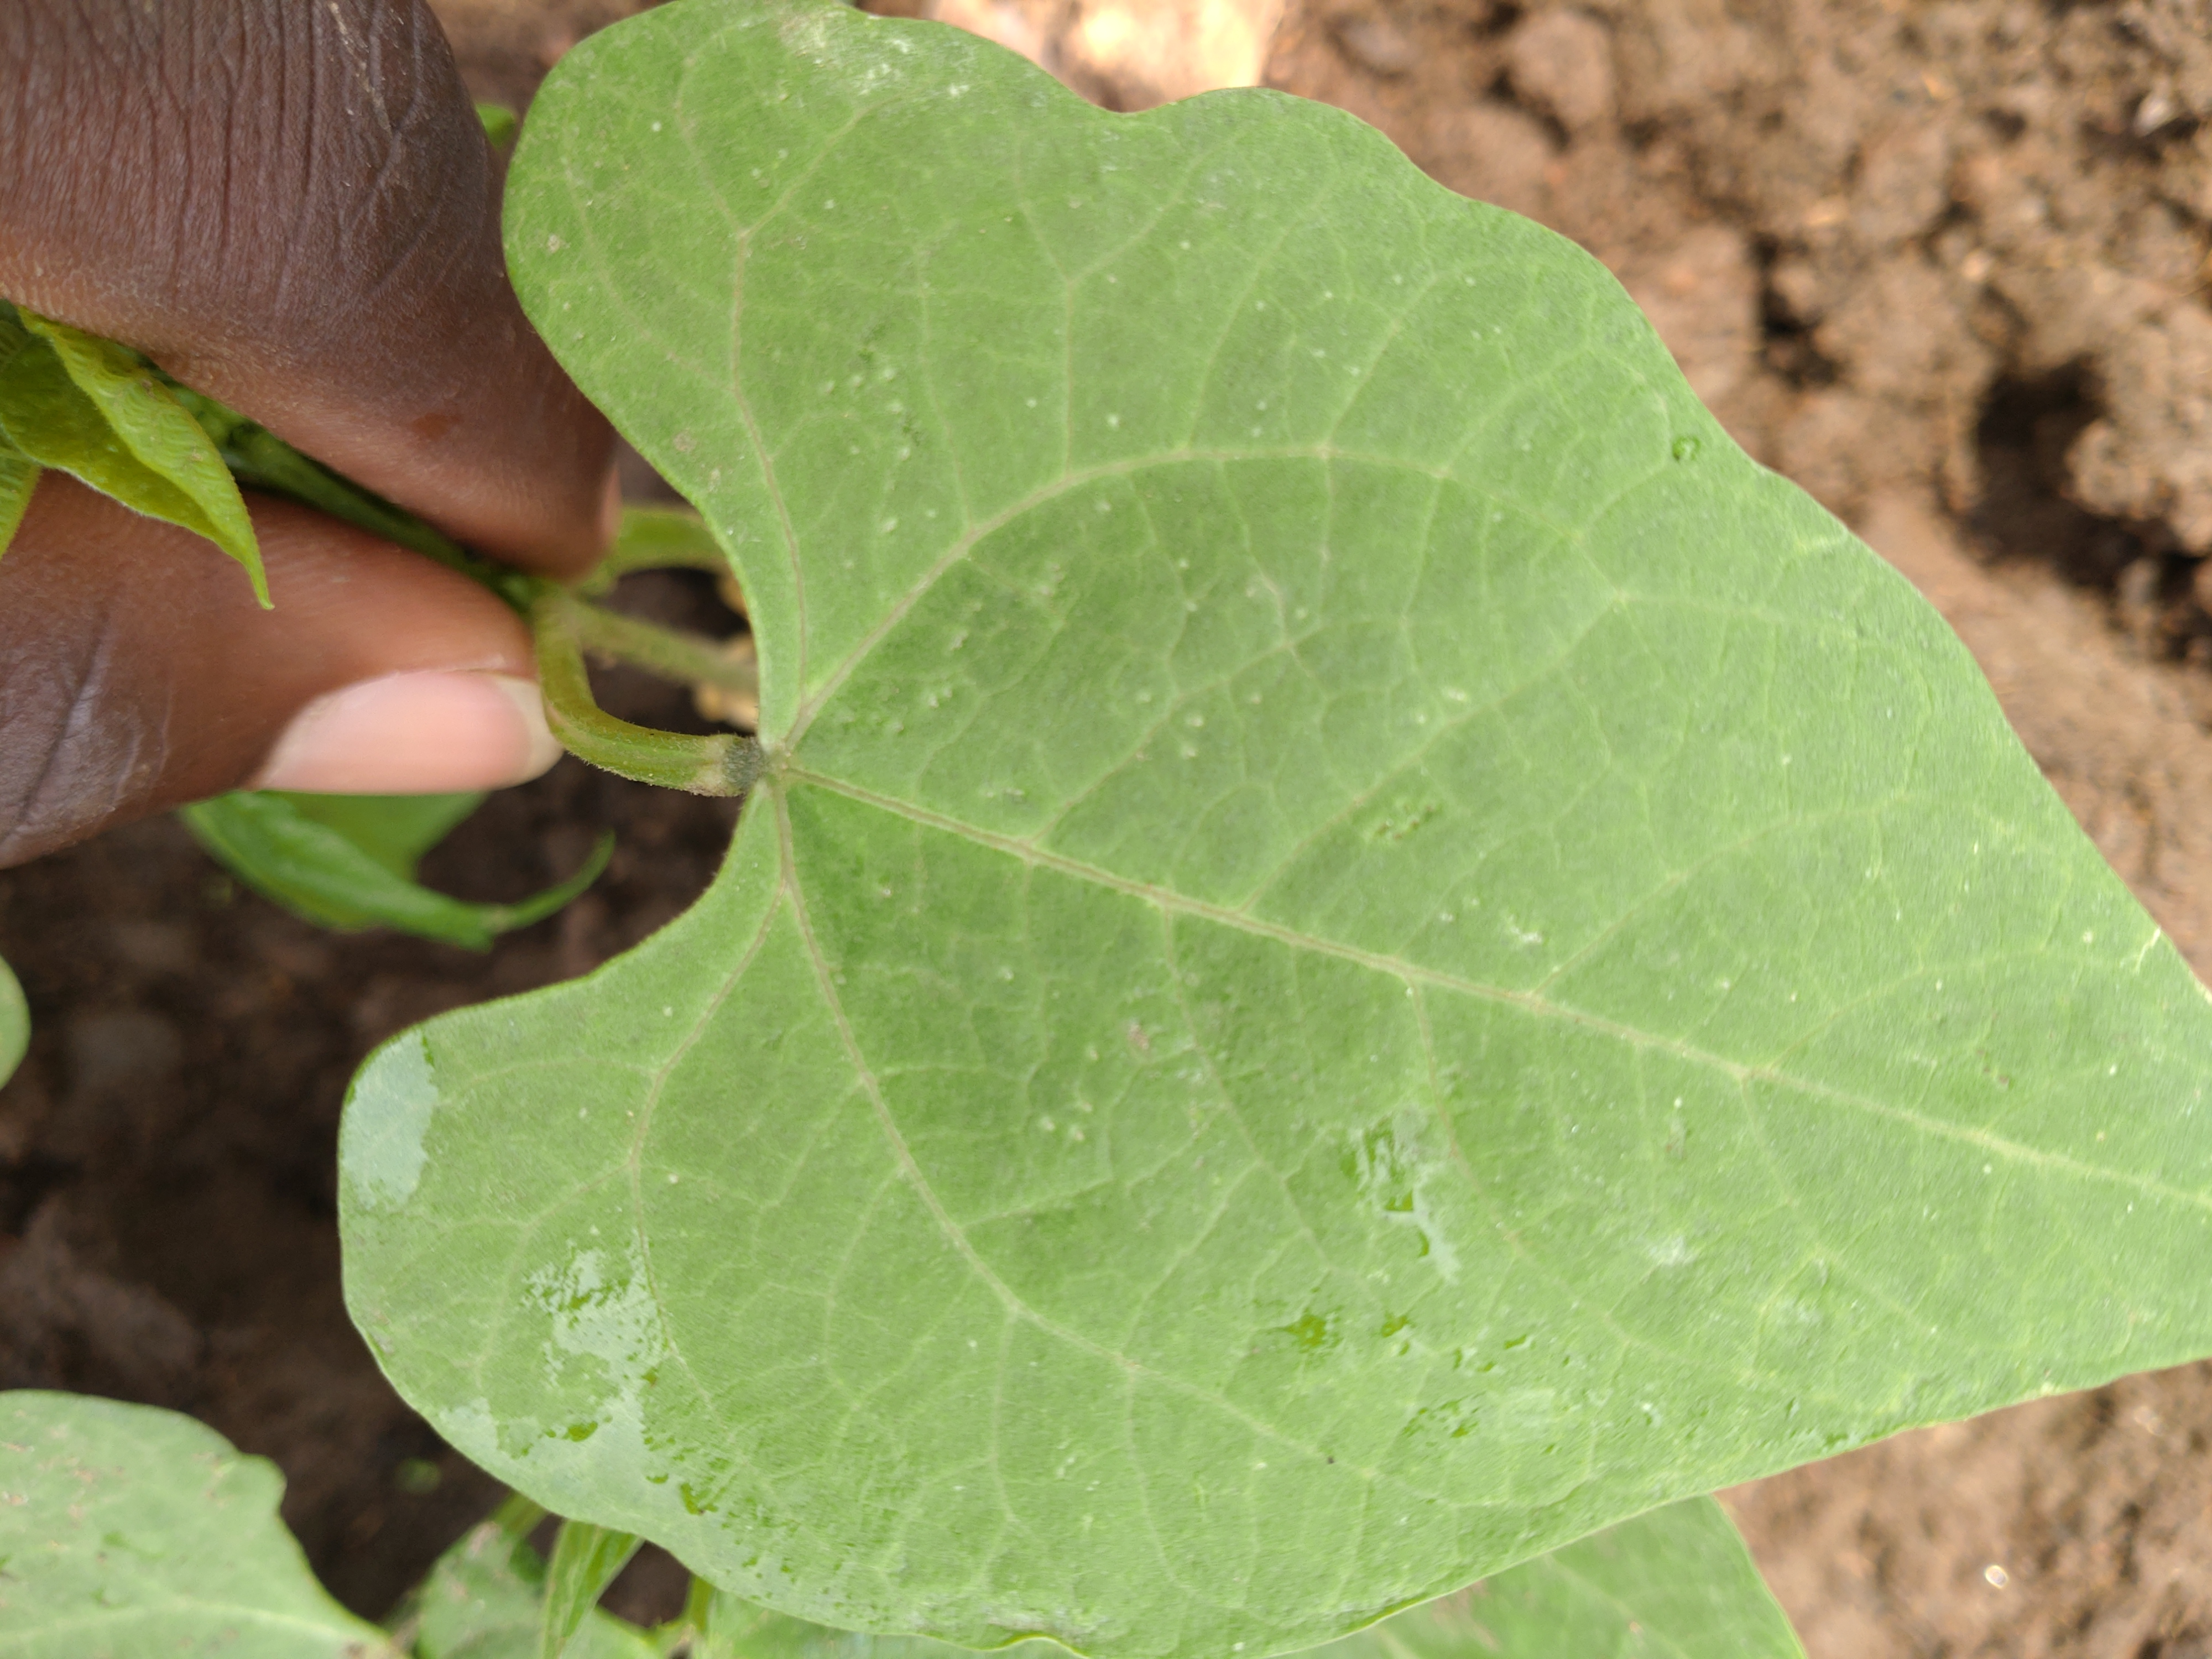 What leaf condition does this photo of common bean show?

healthy
